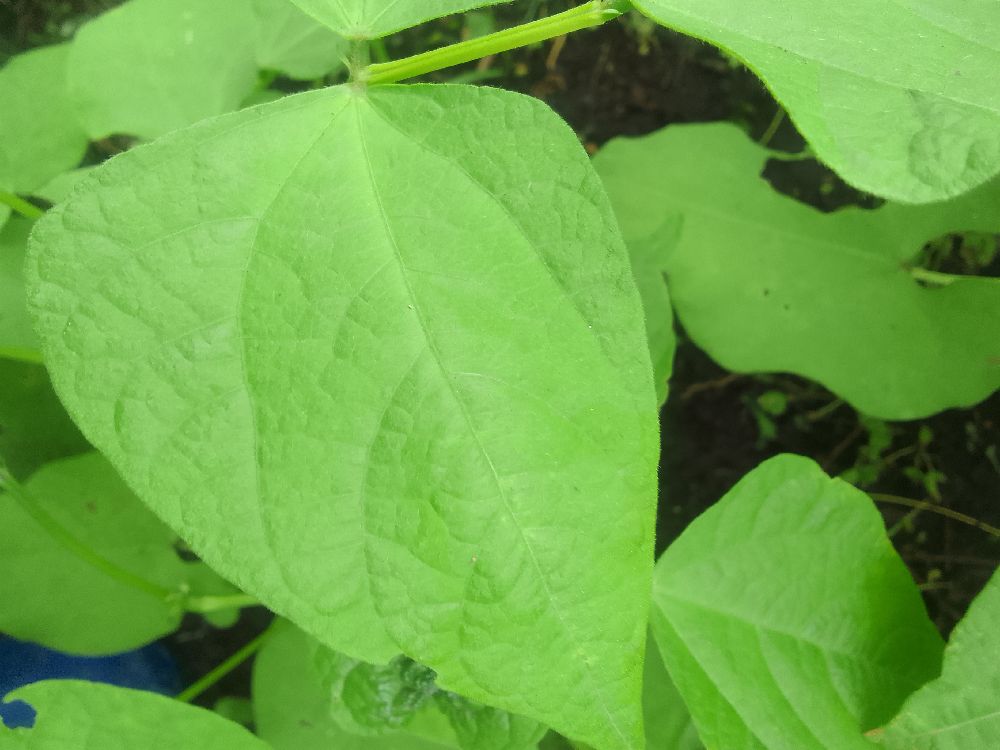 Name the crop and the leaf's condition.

common bean, healthy
